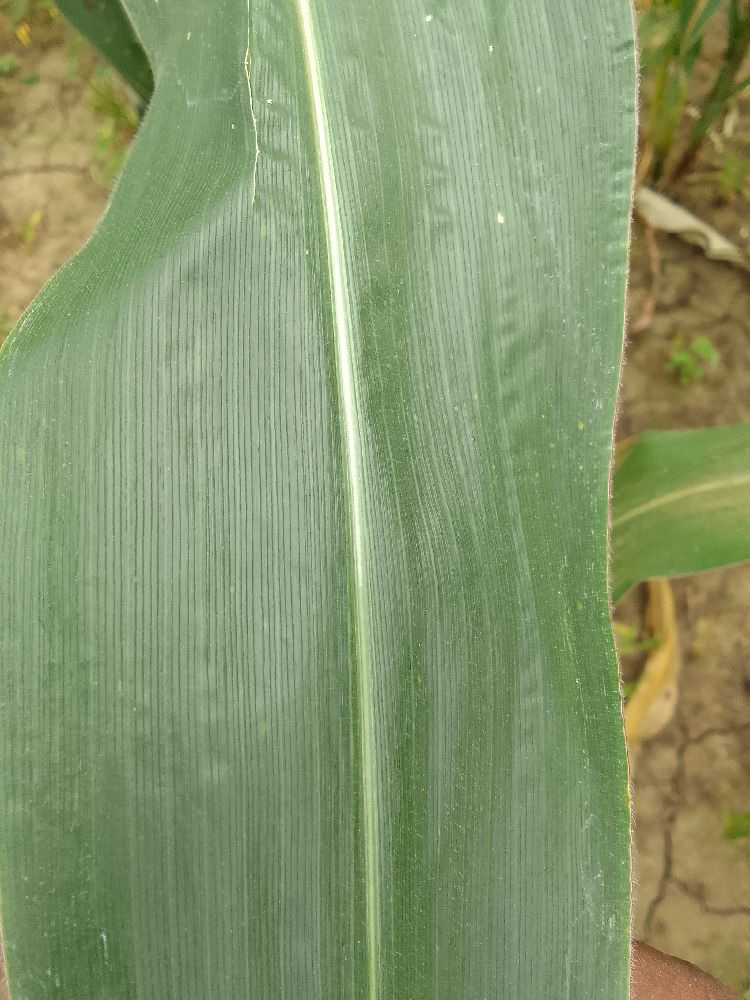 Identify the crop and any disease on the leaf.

maize, healthy
